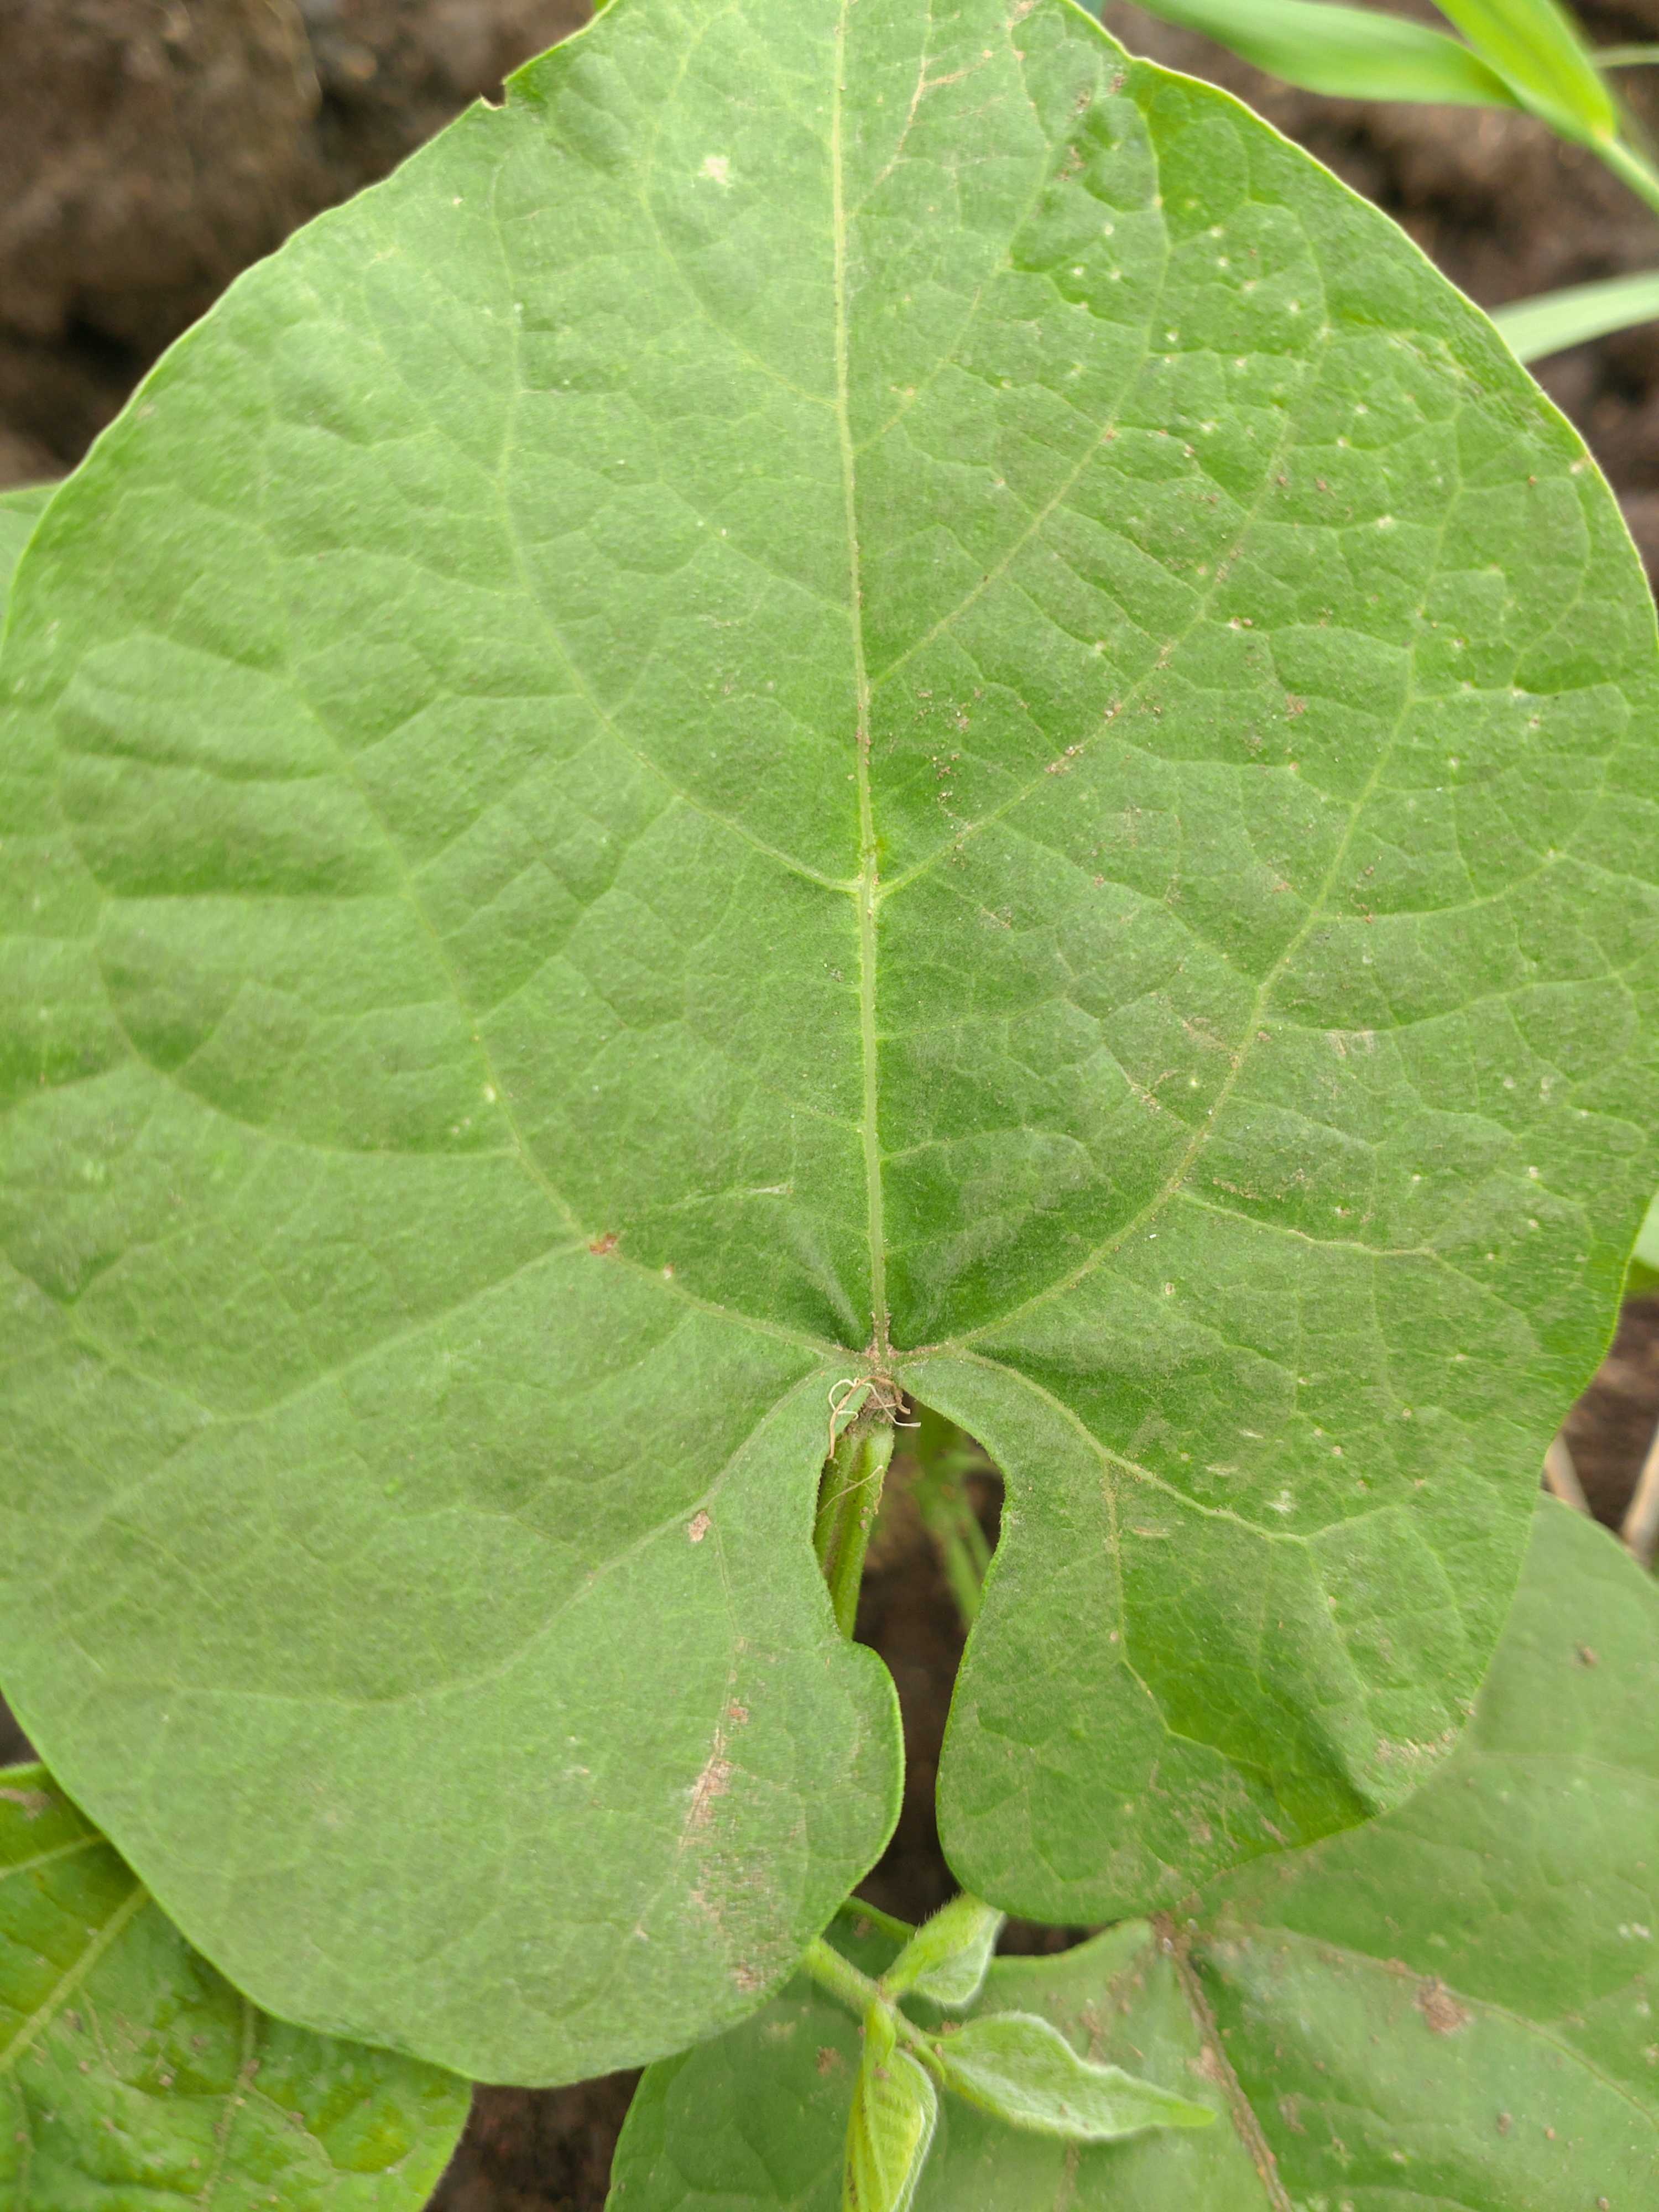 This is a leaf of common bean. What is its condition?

healthy
